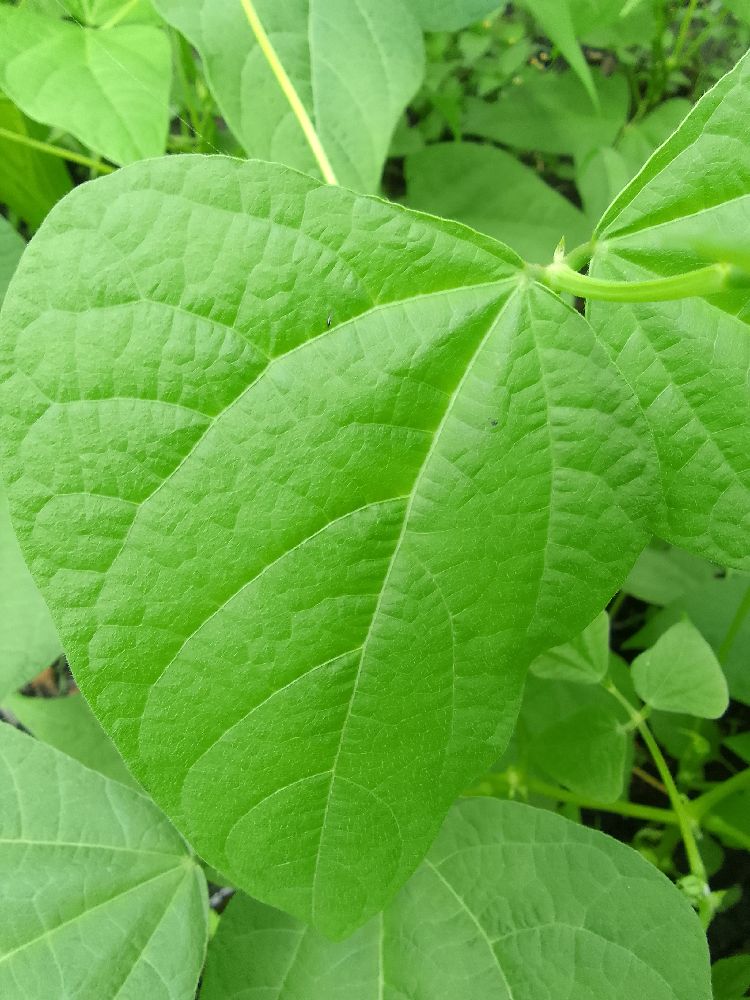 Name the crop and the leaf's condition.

common bean, healthy
